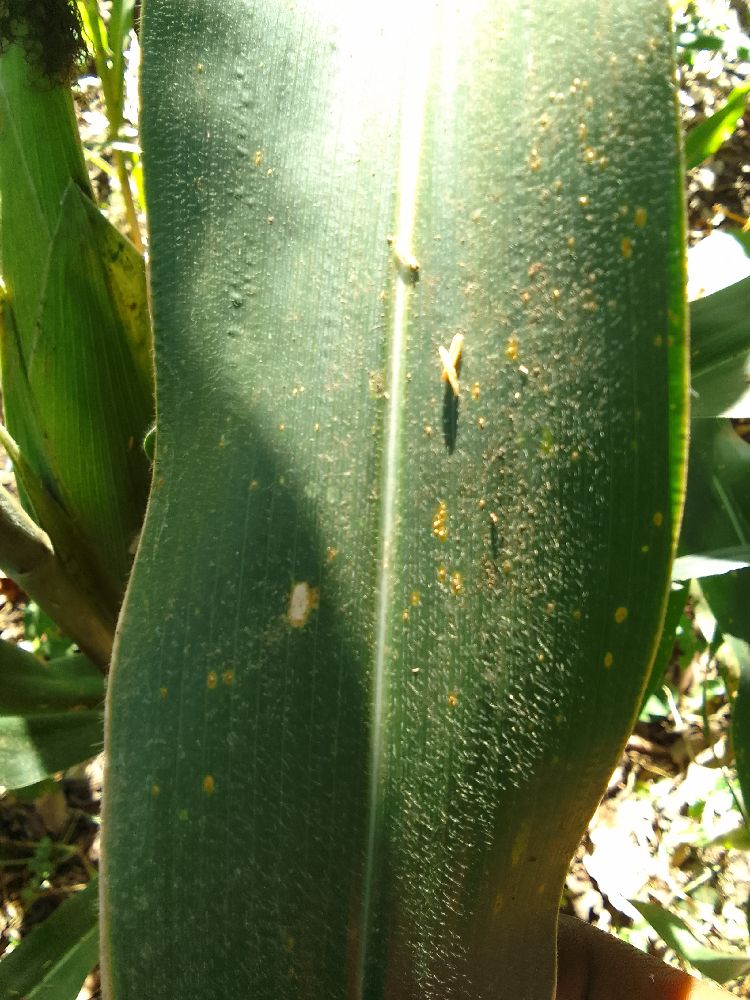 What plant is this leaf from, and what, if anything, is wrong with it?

maize, healthy
